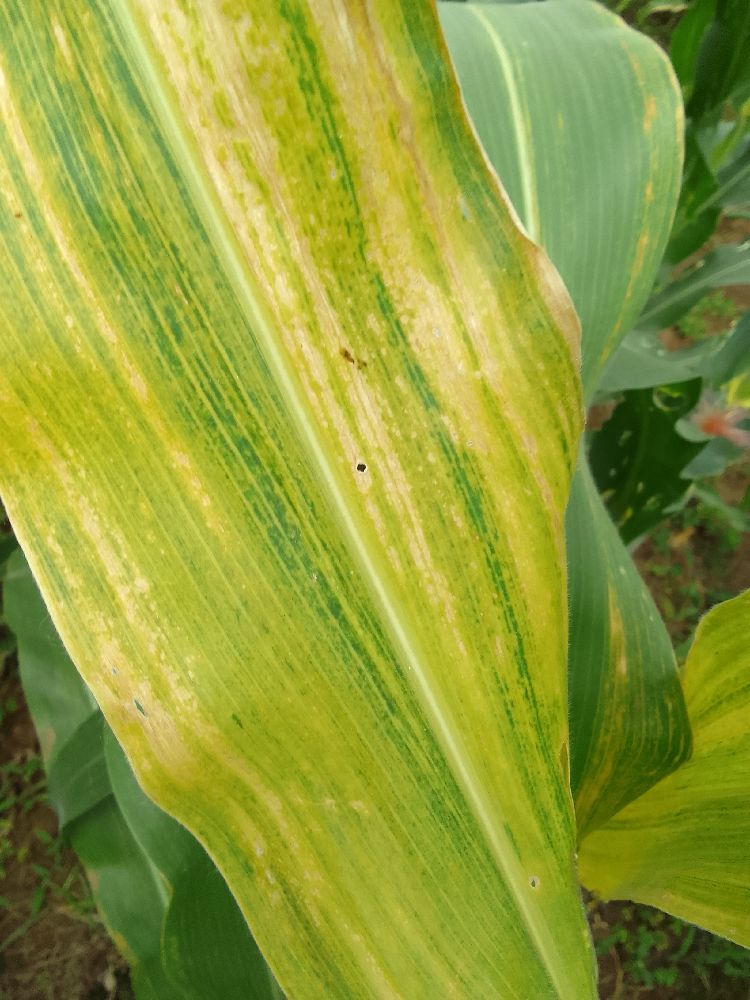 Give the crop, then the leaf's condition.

maize, maize lethal necrosis
